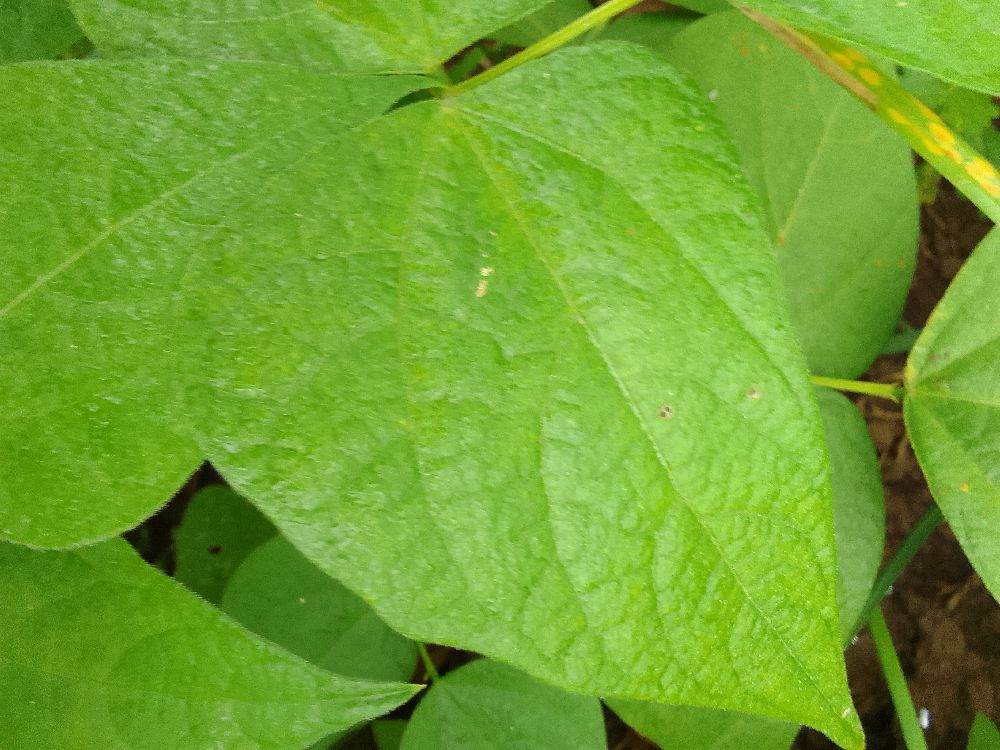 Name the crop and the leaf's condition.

common bean, healthy
